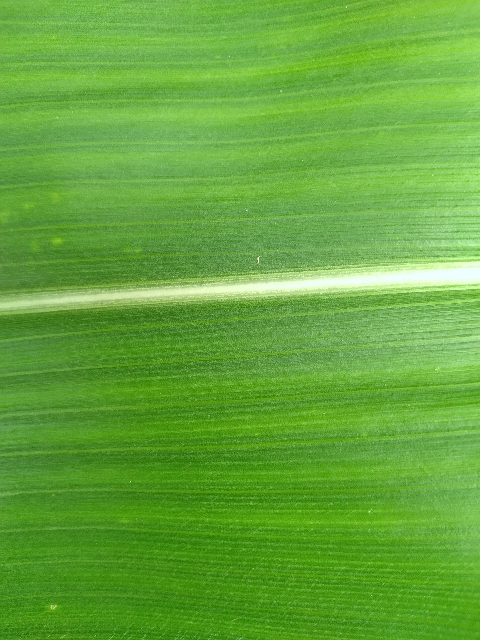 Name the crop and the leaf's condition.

maize, healthy
